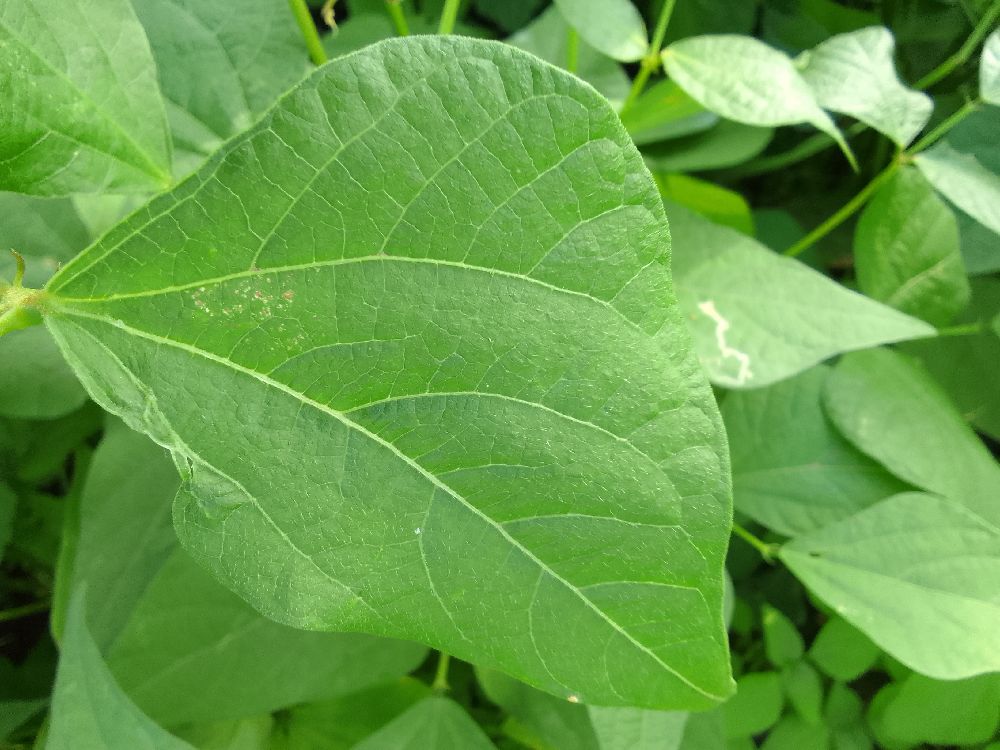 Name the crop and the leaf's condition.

common bean, healthy
